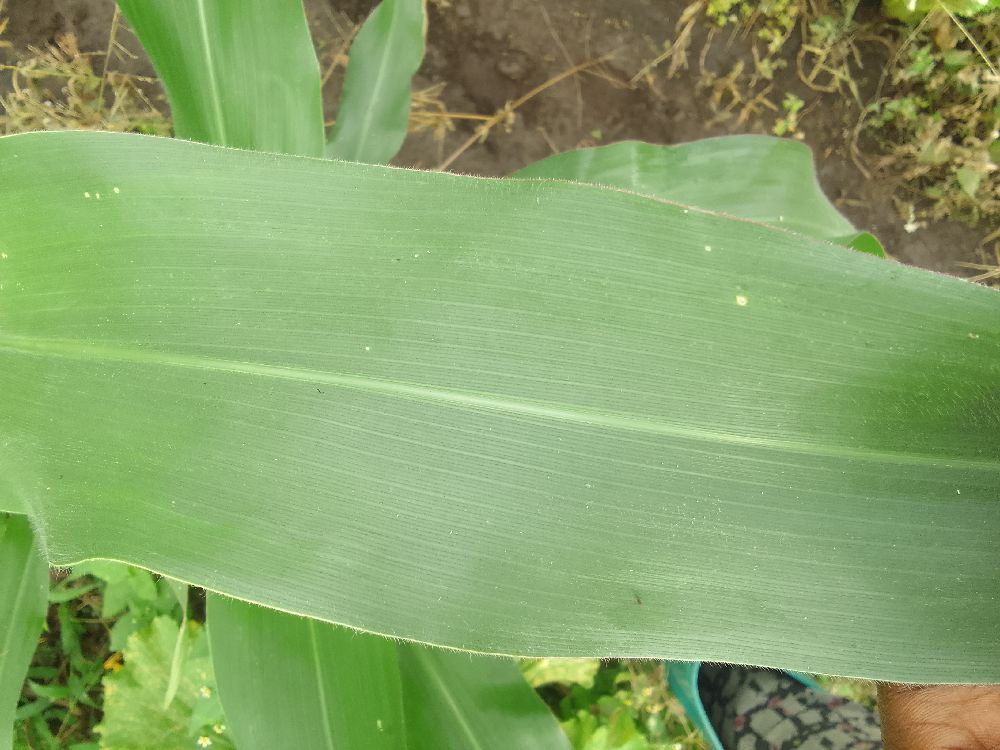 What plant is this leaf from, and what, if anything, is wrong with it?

maize, healthy
